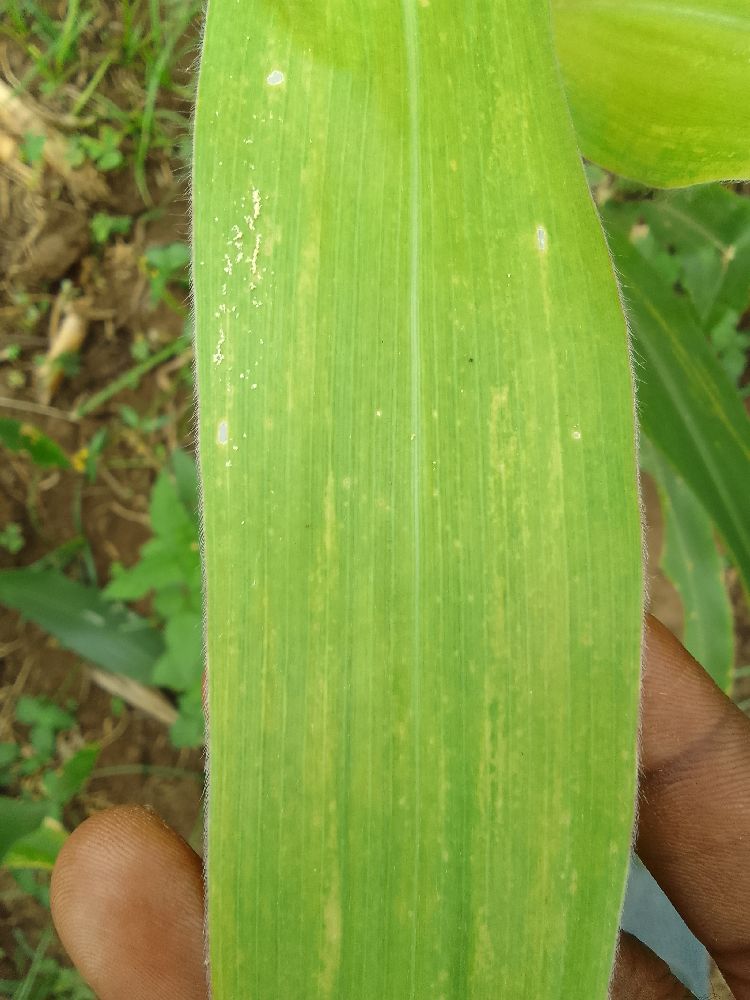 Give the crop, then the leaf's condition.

maize, maize lethal necrosis
